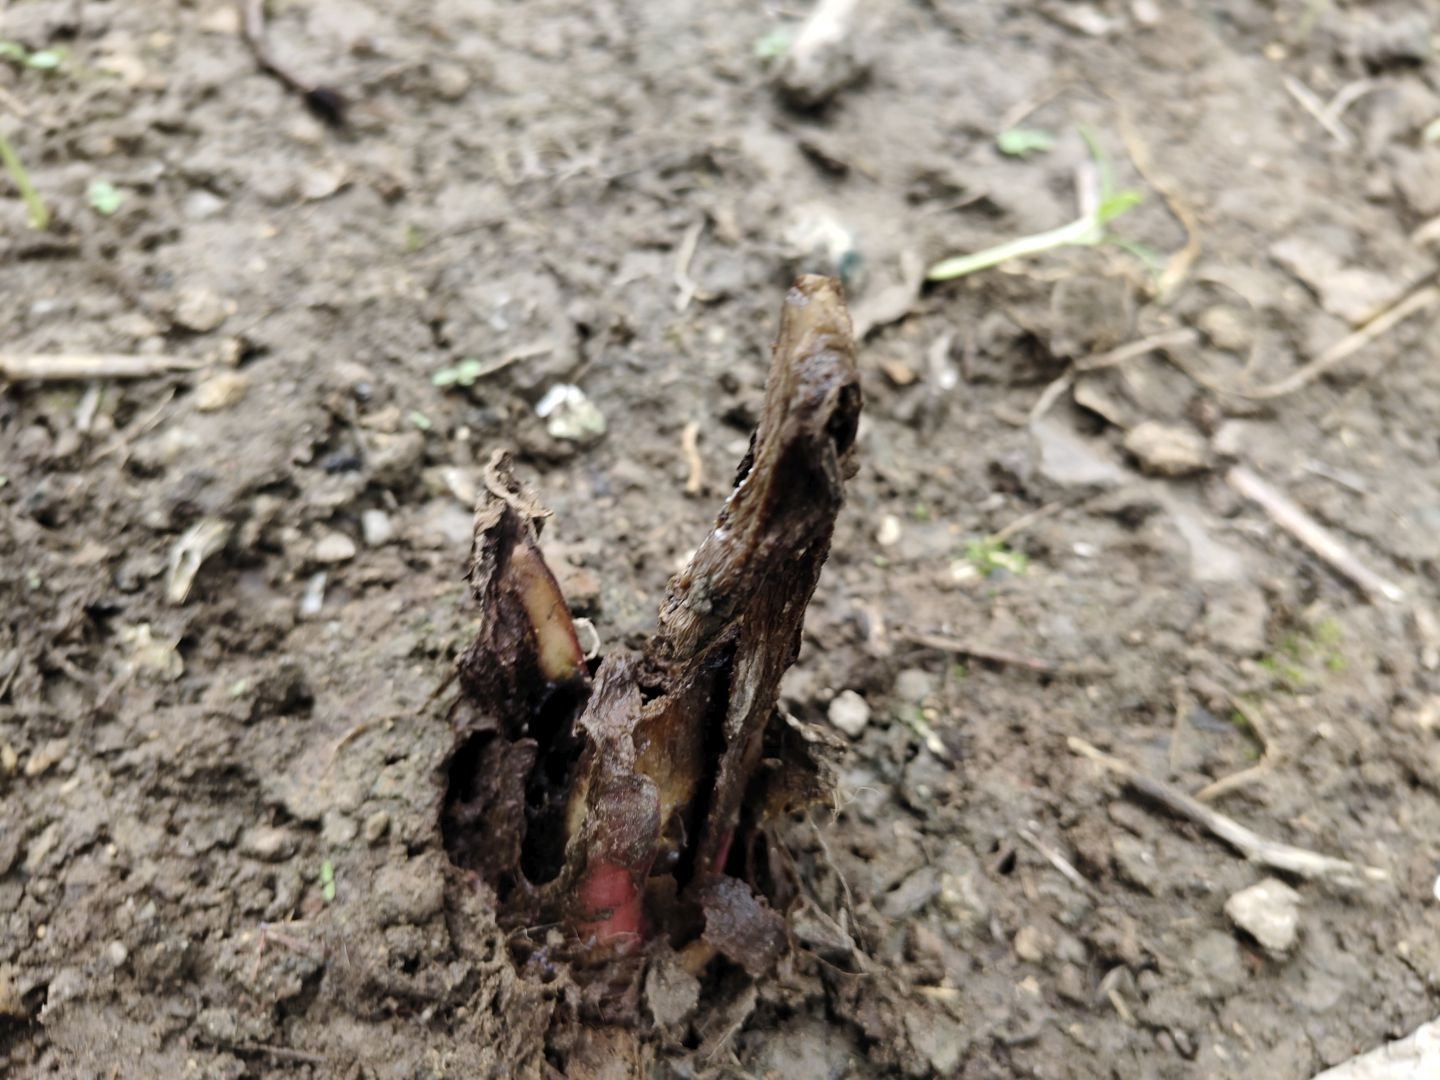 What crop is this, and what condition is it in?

taro, root rot
